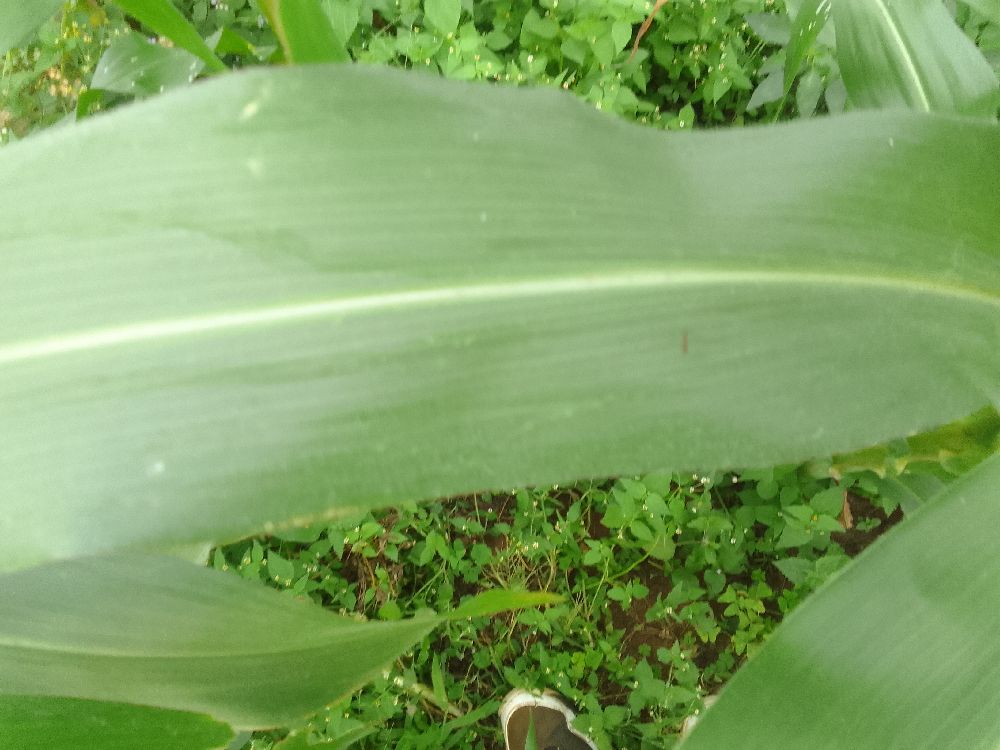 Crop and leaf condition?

maize, healthy
